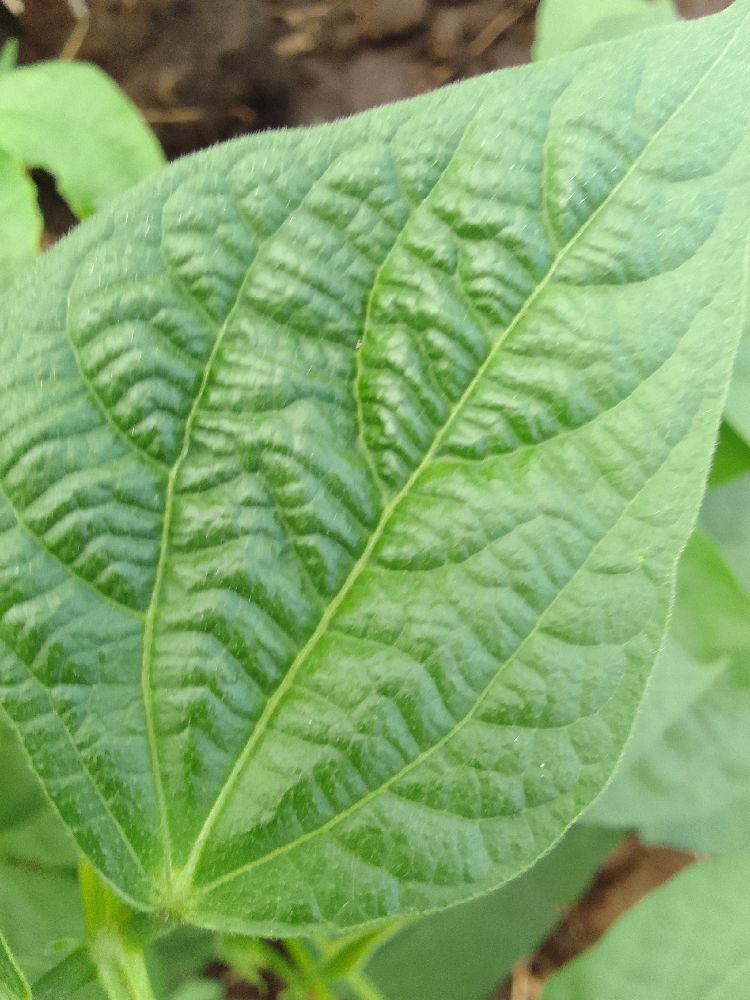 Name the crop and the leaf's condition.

common bean, healthy
